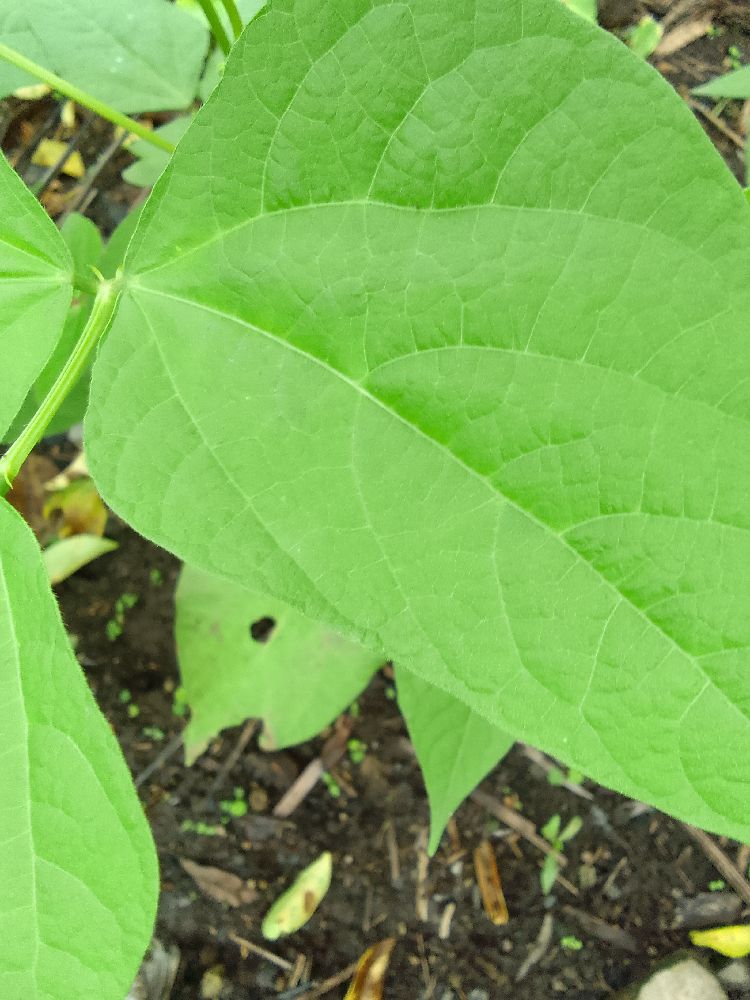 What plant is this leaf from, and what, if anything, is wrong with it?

common bean, healthy
